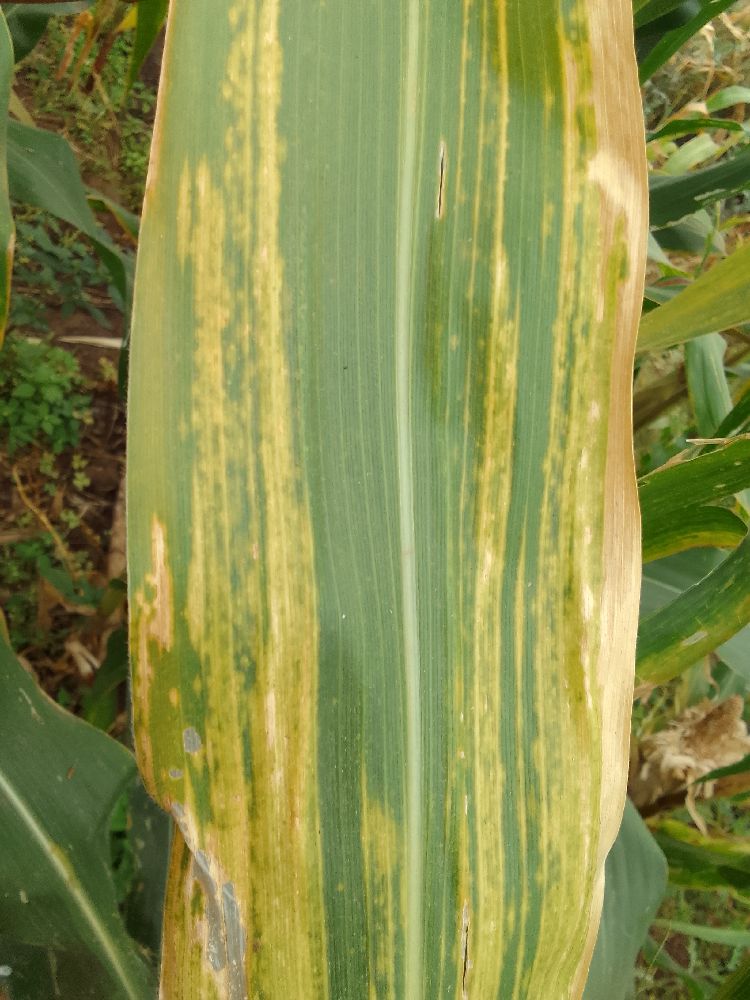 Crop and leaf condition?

maize, maize lethal necrosis
